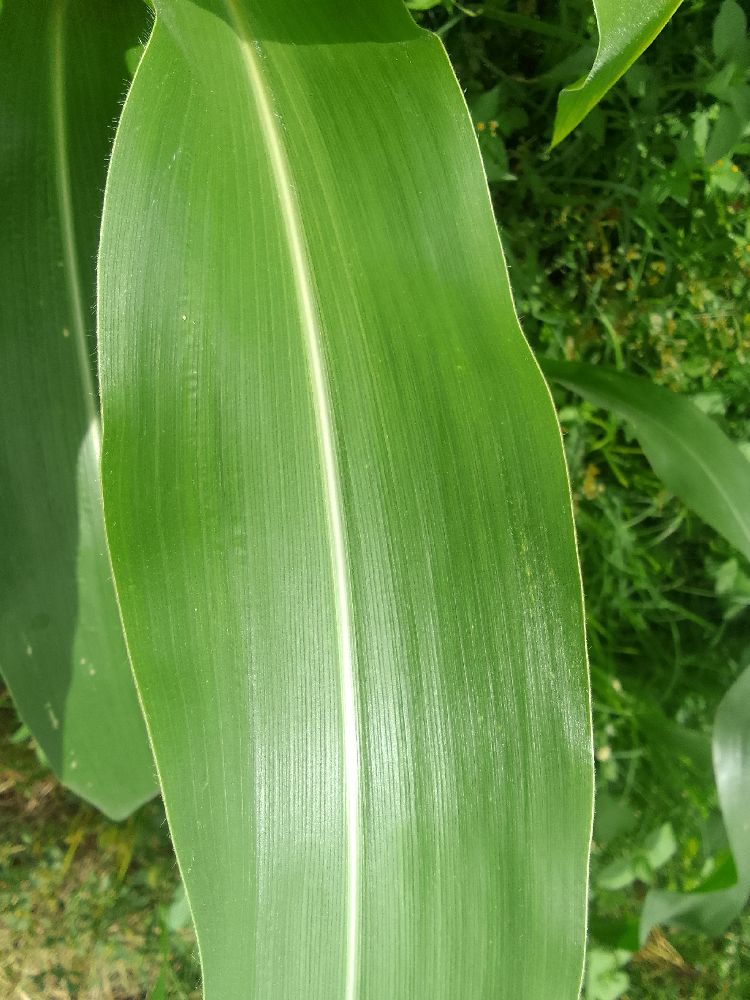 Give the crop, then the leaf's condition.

maize, healthy
